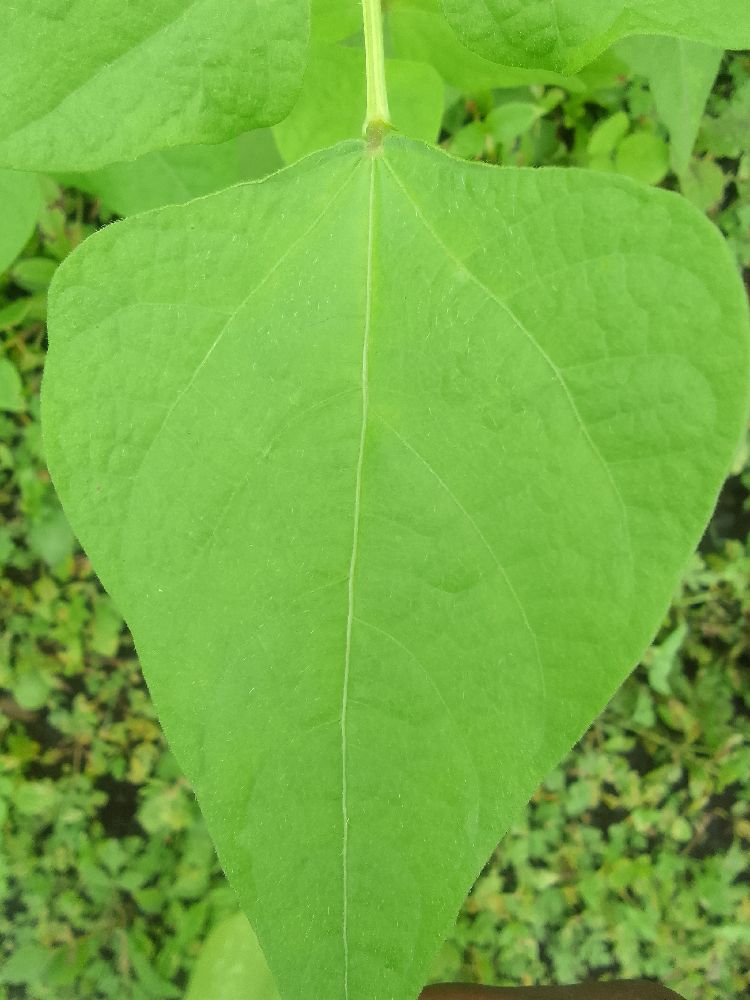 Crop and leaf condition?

common bean, healthy
